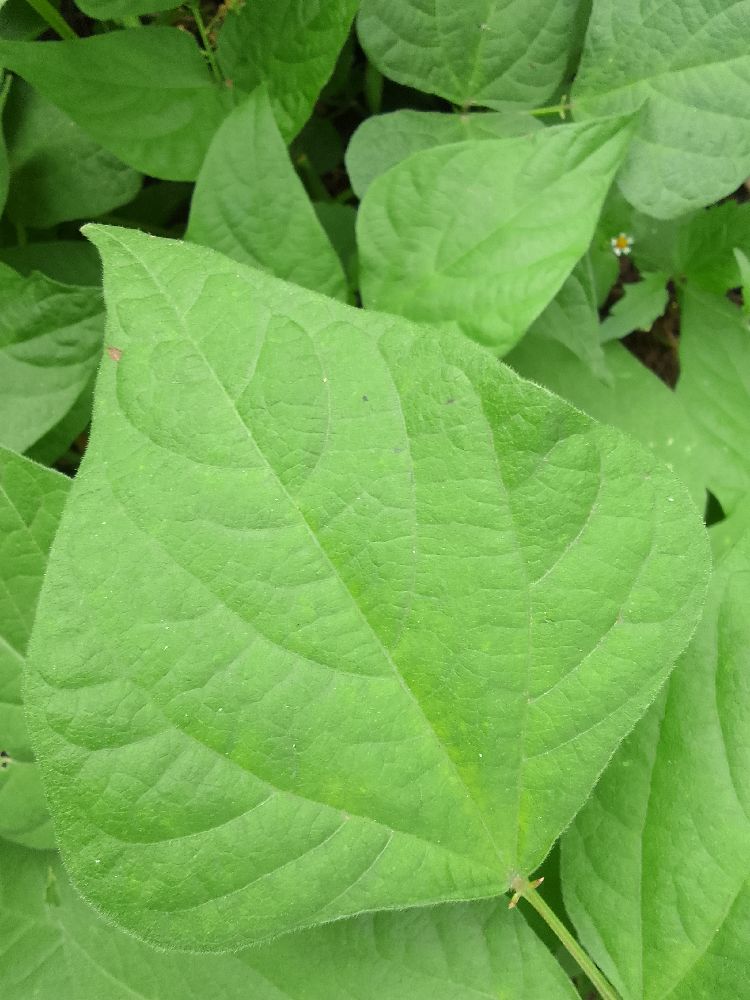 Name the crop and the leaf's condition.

common bean, healthy
